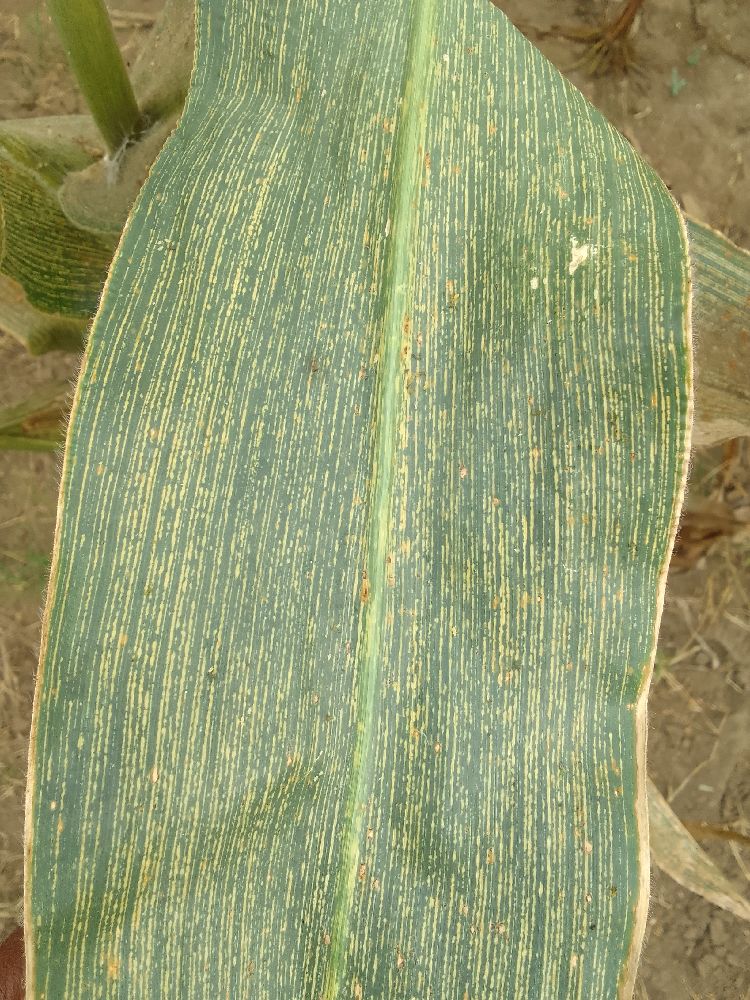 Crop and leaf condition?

maize, maize streak virus
